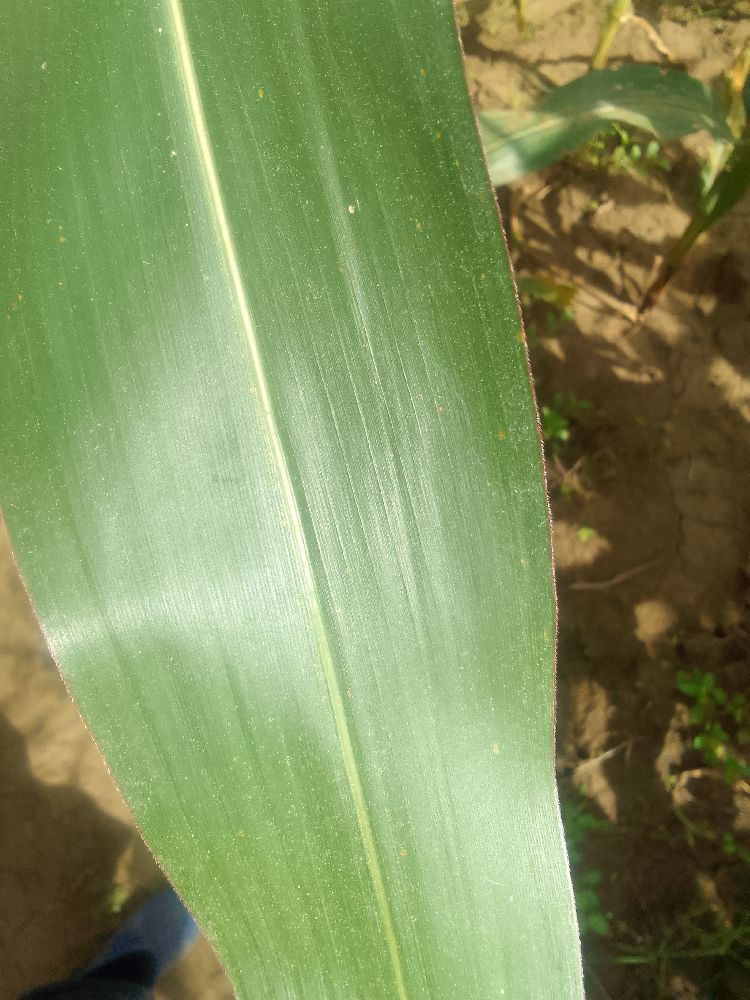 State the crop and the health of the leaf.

maize, healthy
